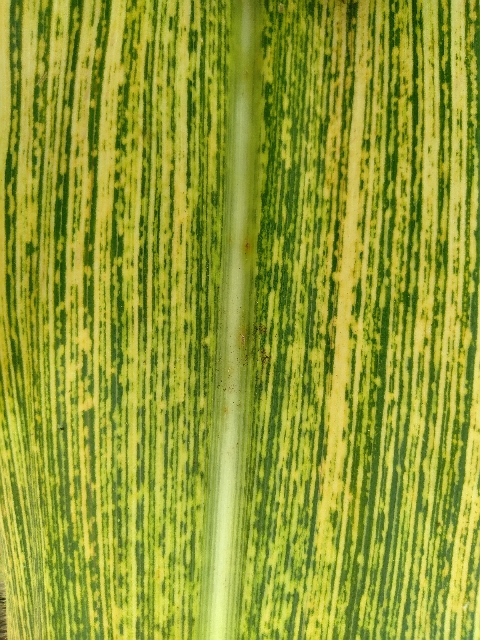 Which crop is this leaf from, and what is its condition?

maize, maize streak virus
